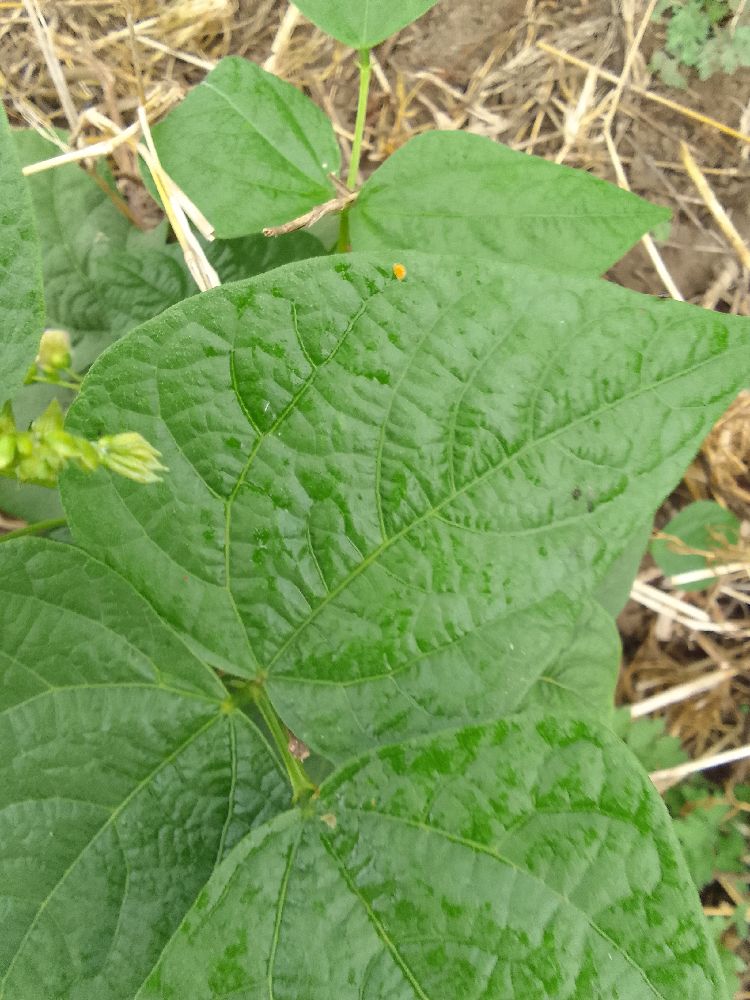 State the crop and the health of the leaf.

common bean, healthy
